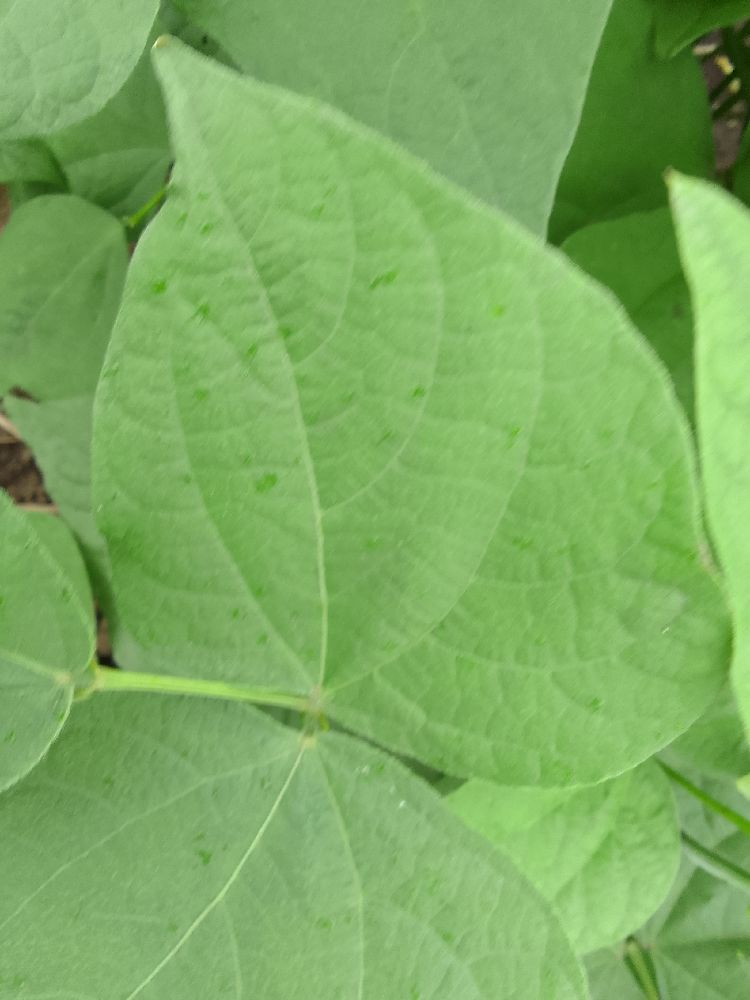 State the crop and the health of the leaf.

common bean, healthy
